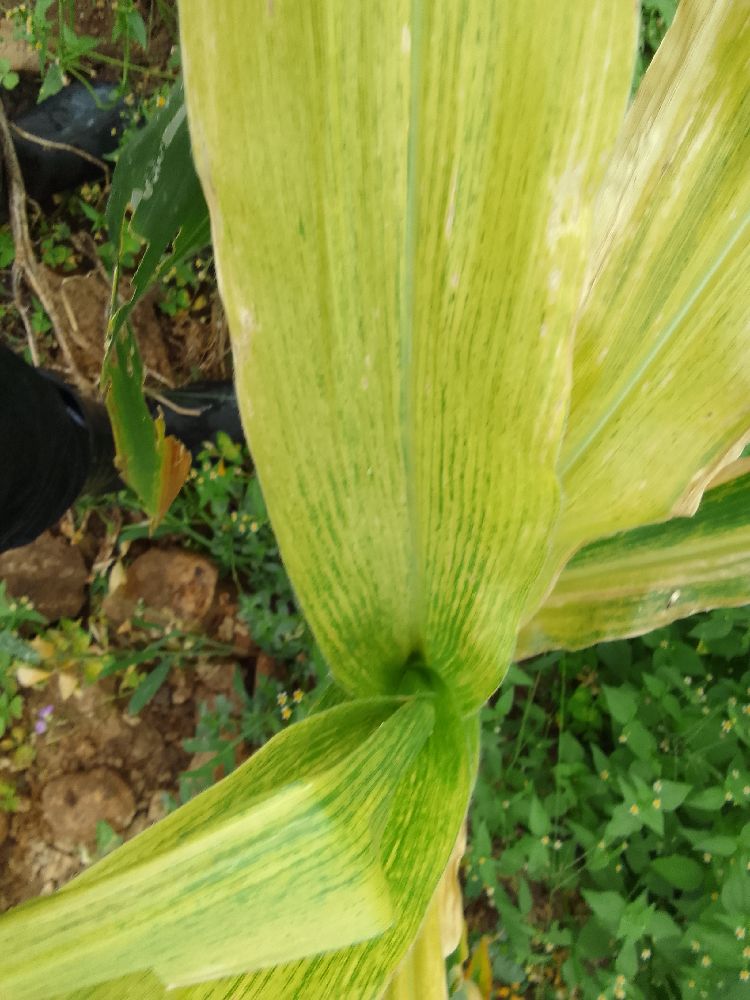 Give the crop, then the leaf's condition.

maize, maize lethal necrosis
